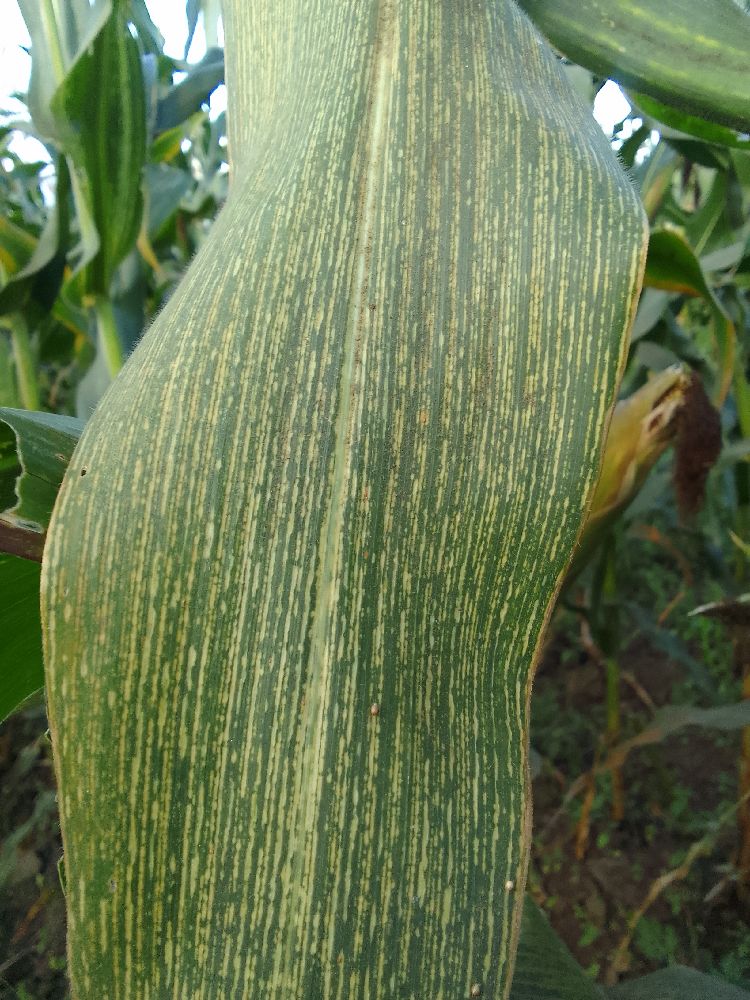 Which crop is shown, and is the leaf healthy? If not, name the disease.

maize, maize streak virus
